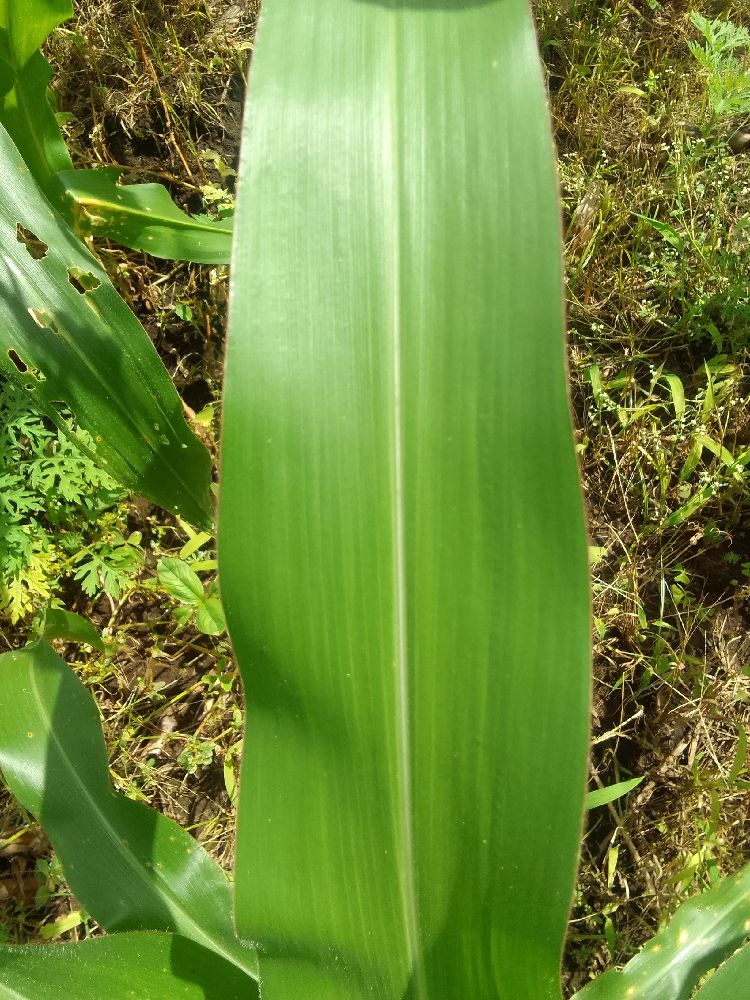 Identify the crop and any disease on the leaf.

maize, healthy
